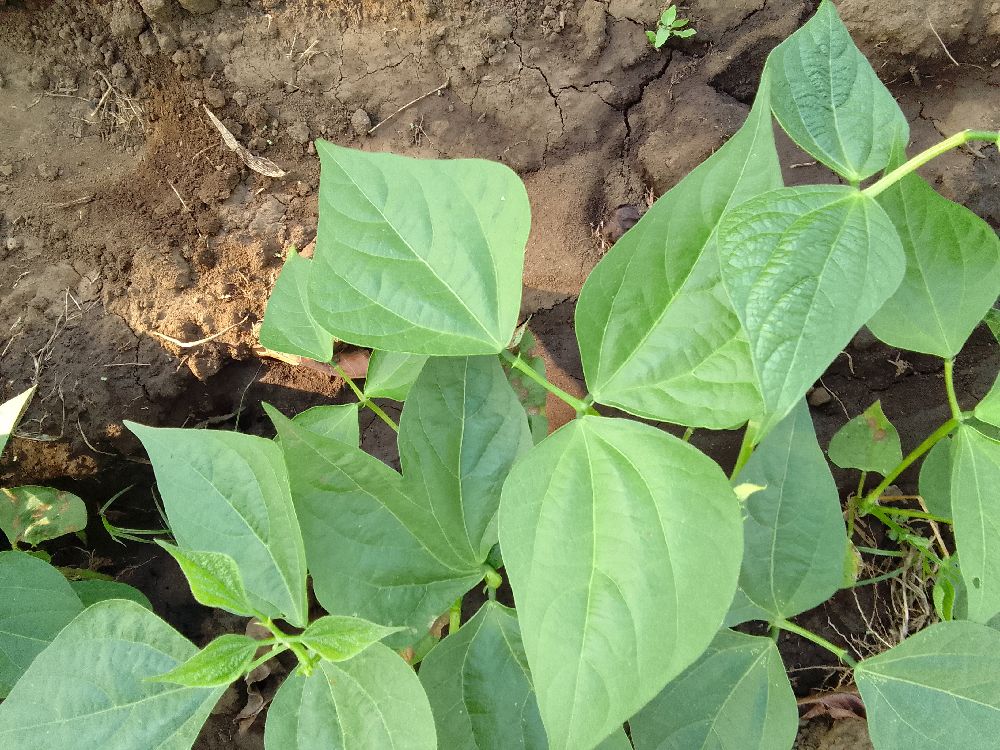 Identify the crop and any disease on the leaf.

common bean, healthy
